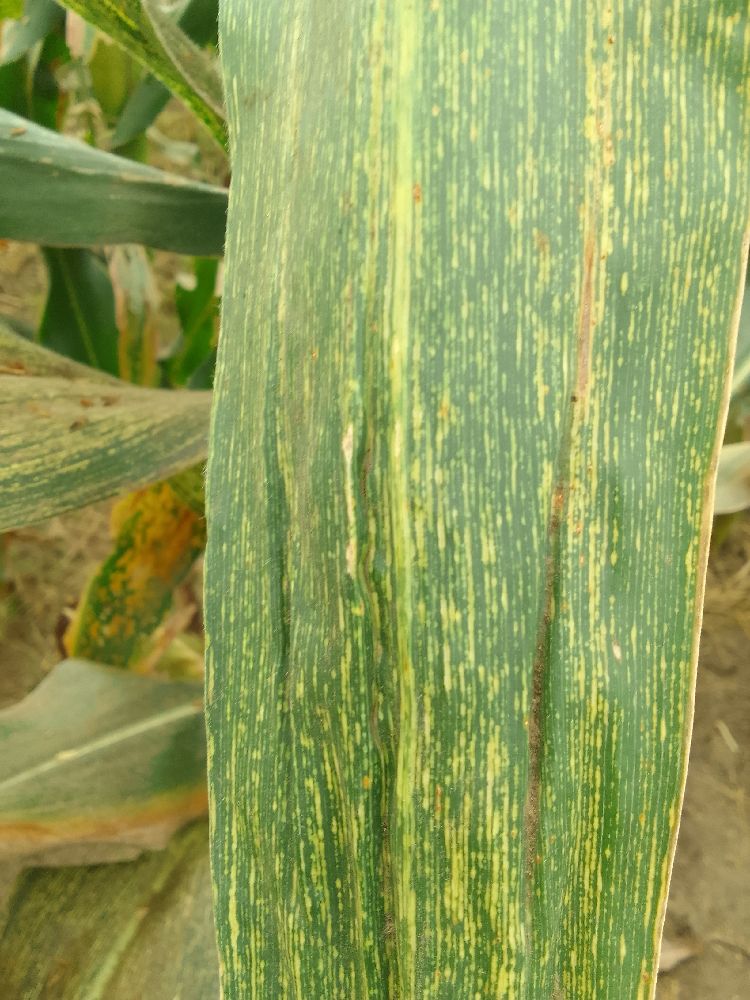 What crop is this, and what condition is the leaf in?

maize, maize streak virus
